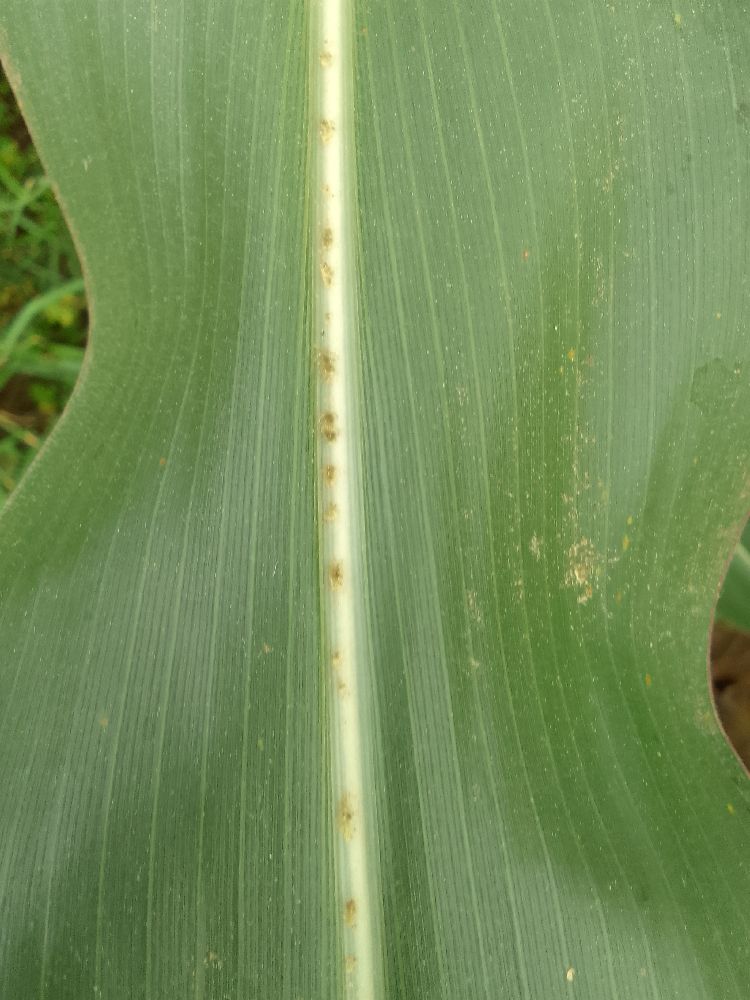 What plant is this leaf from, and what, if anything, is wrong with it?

maize, healthy
